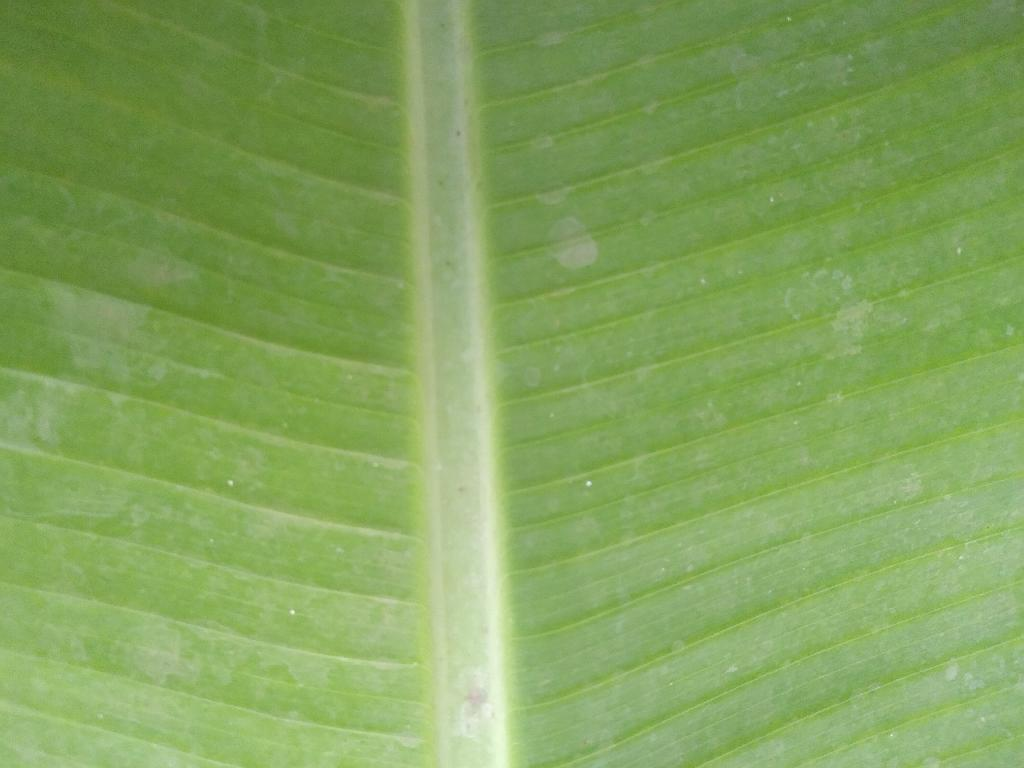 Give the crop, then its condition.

banana, healthy
